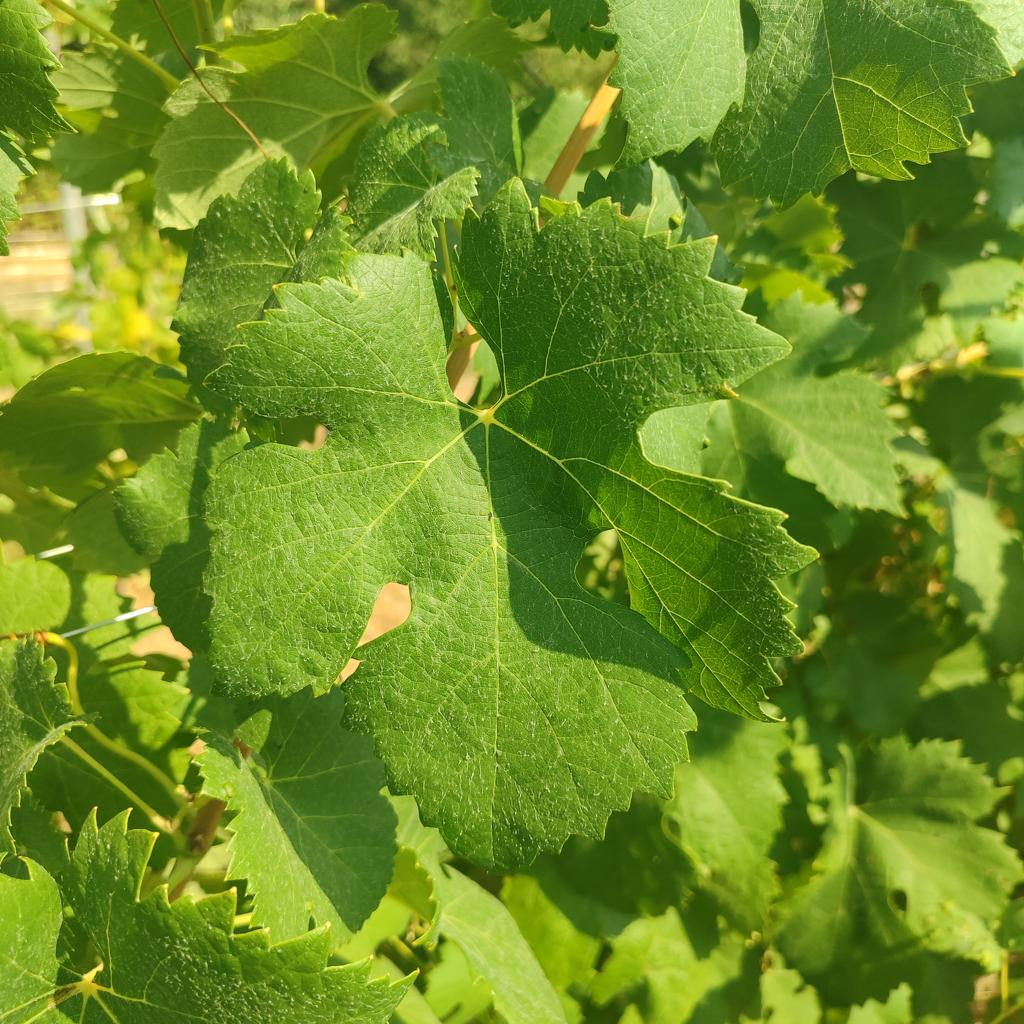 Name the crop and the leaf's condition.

grapevine, healthy
